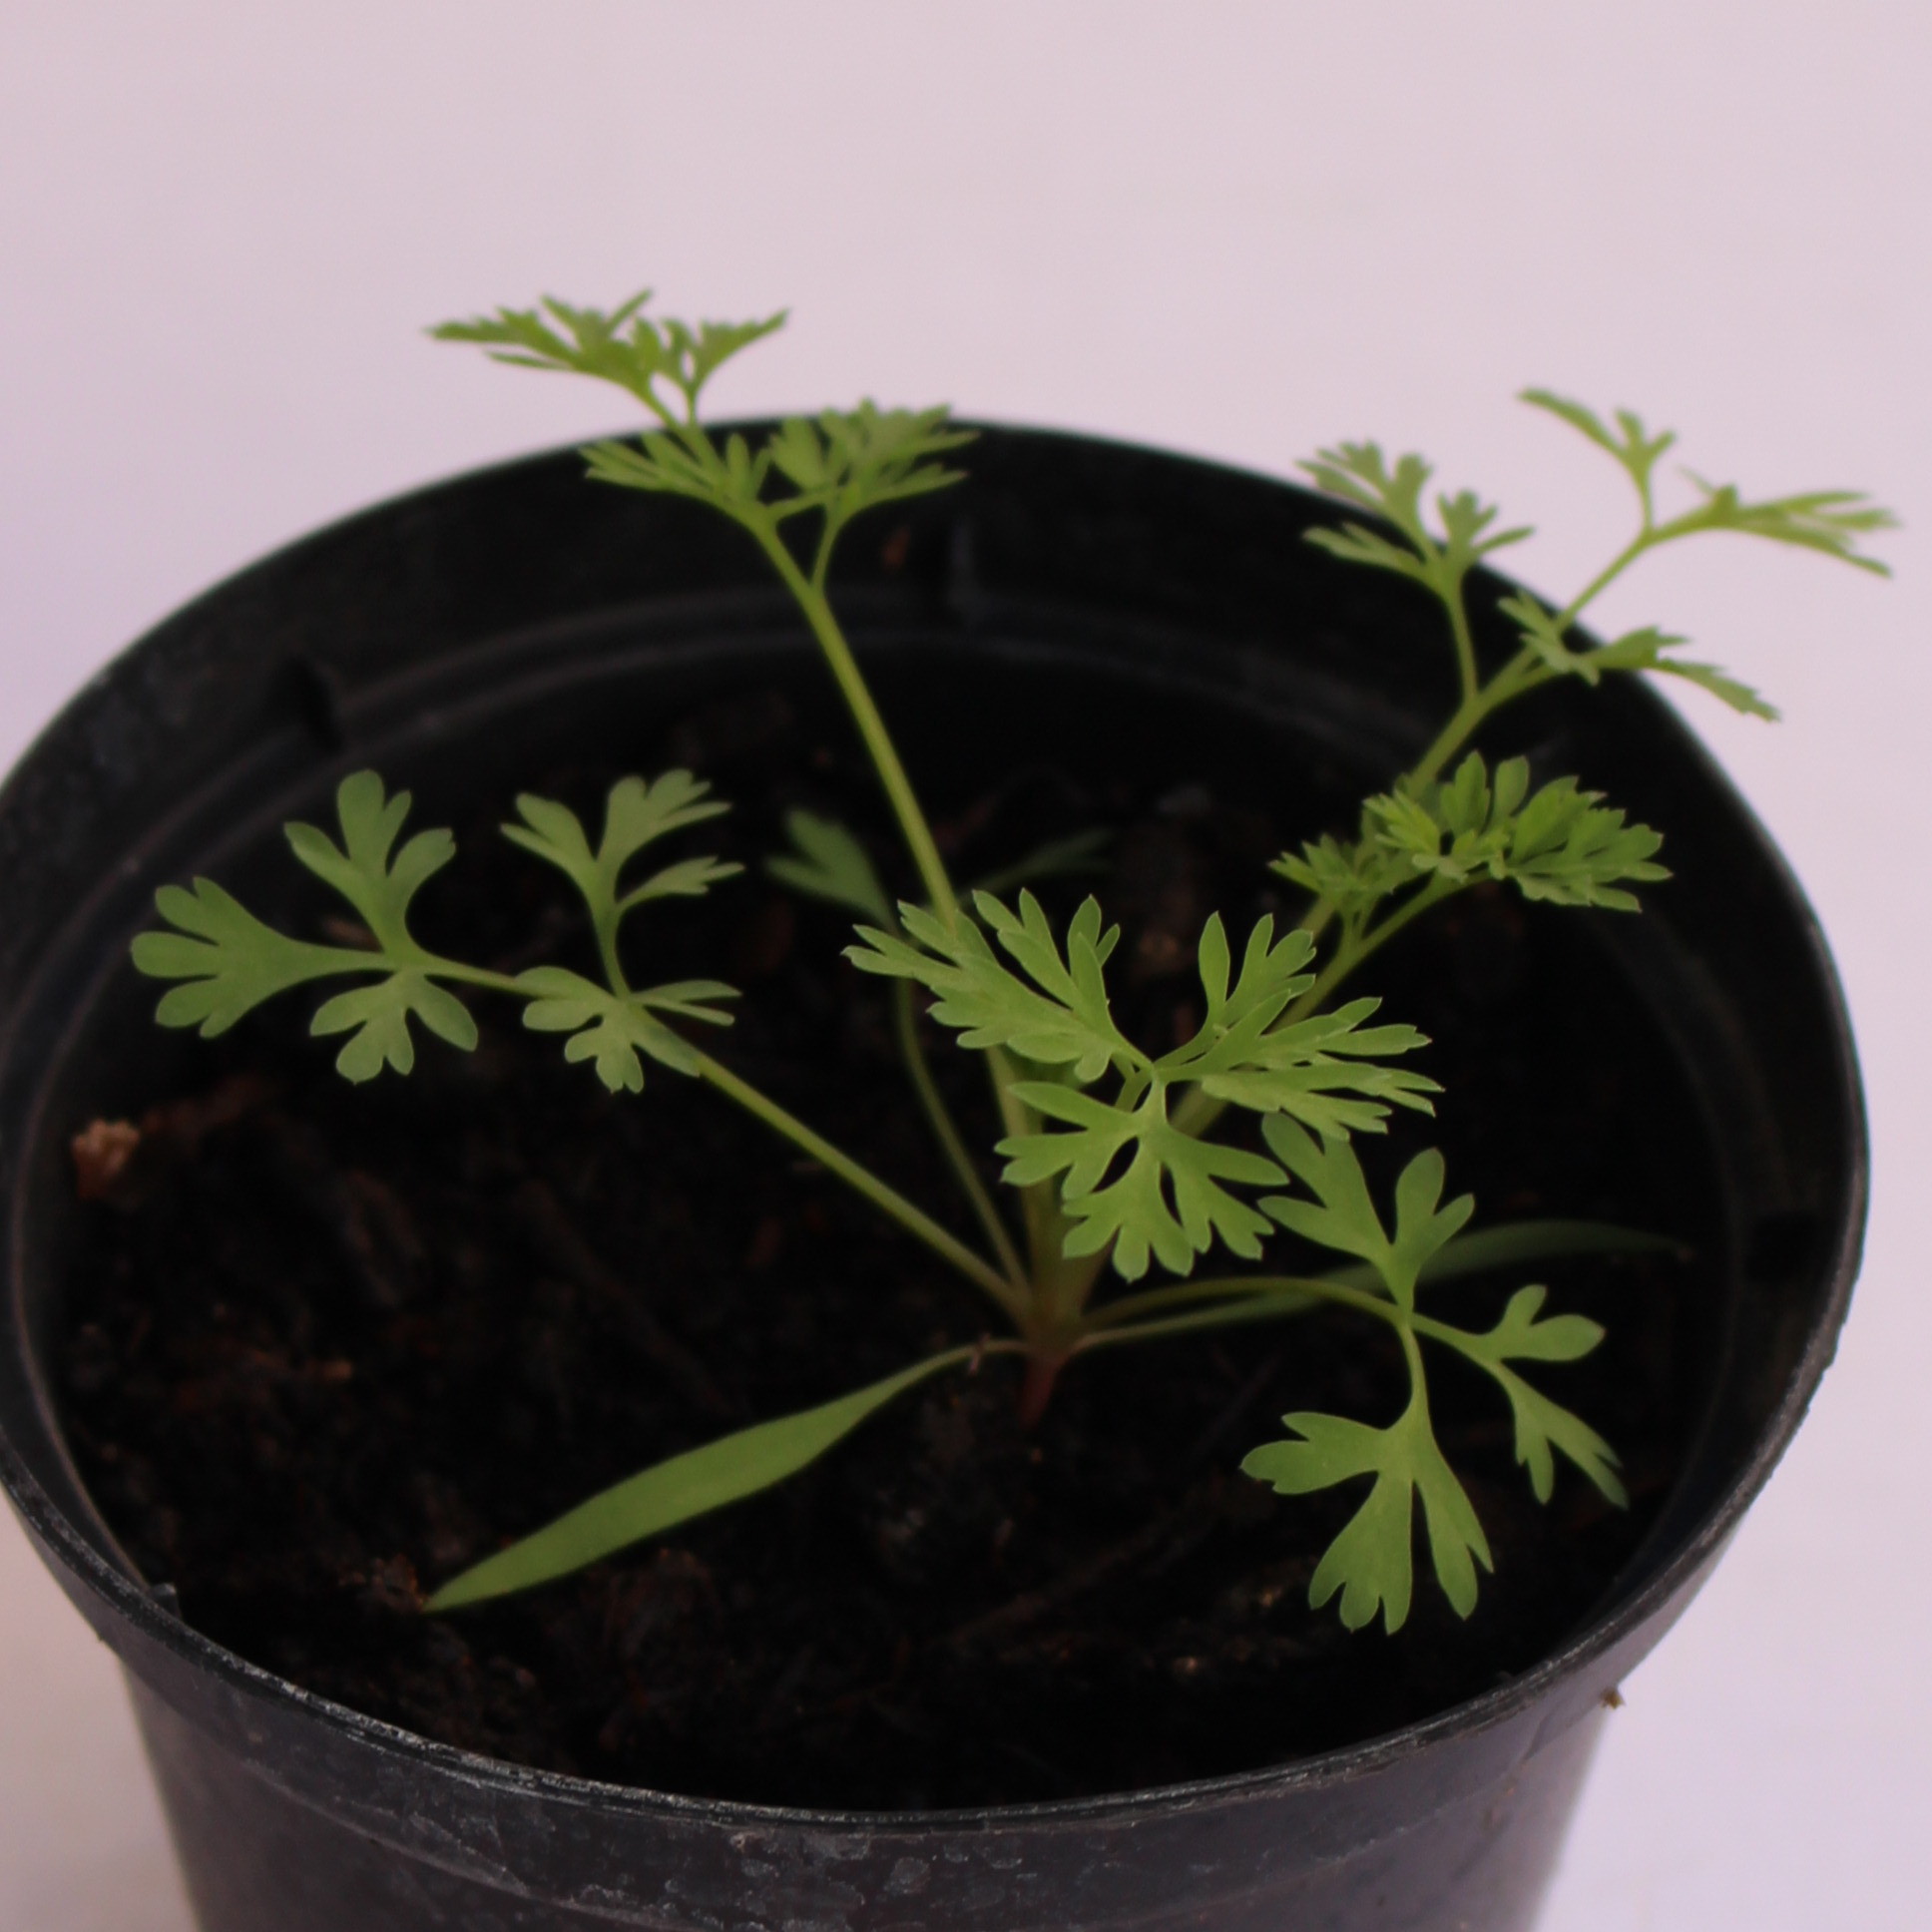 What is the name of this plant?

Fumaria officinalis
